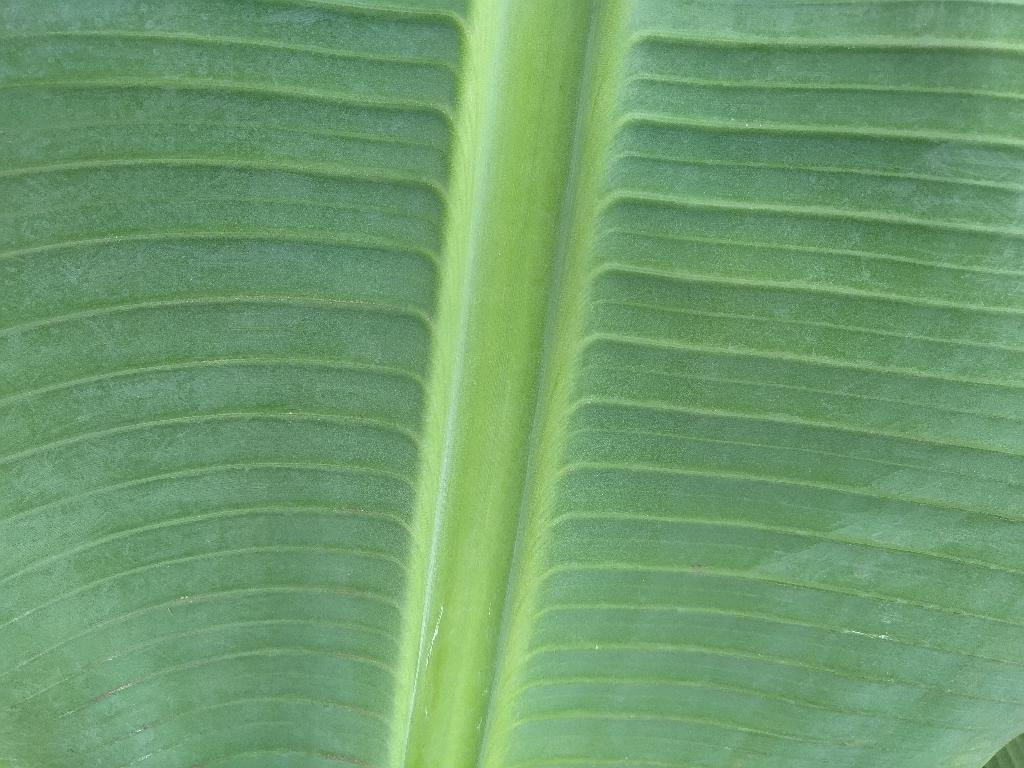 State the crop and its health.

banana, healthy
